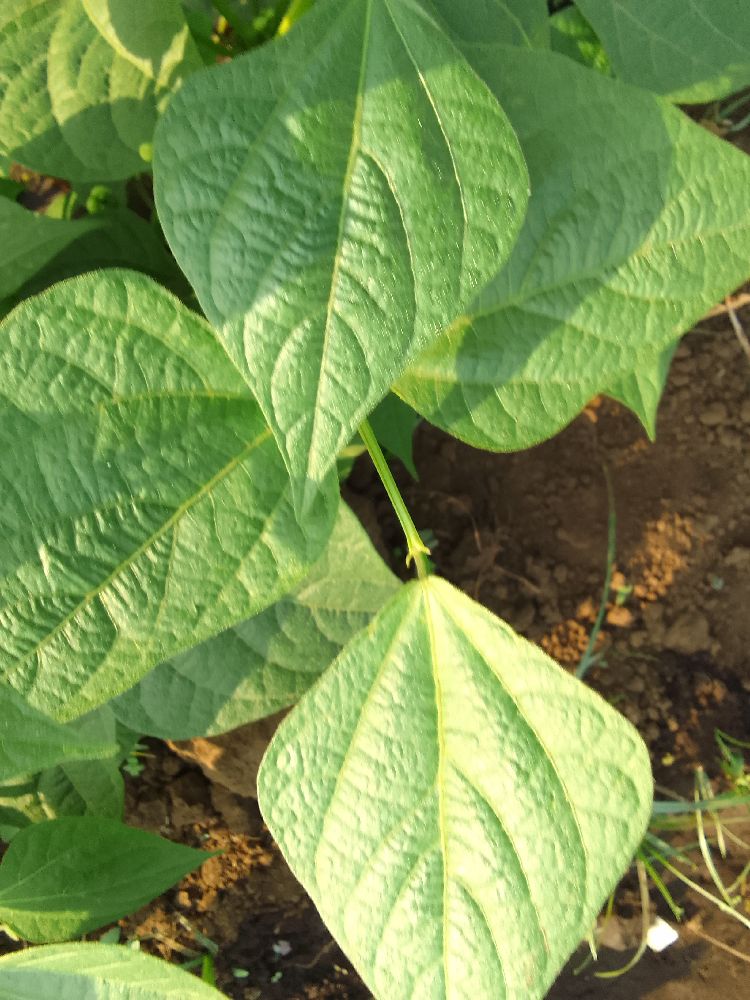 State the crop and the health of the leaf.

common bean, healthy
